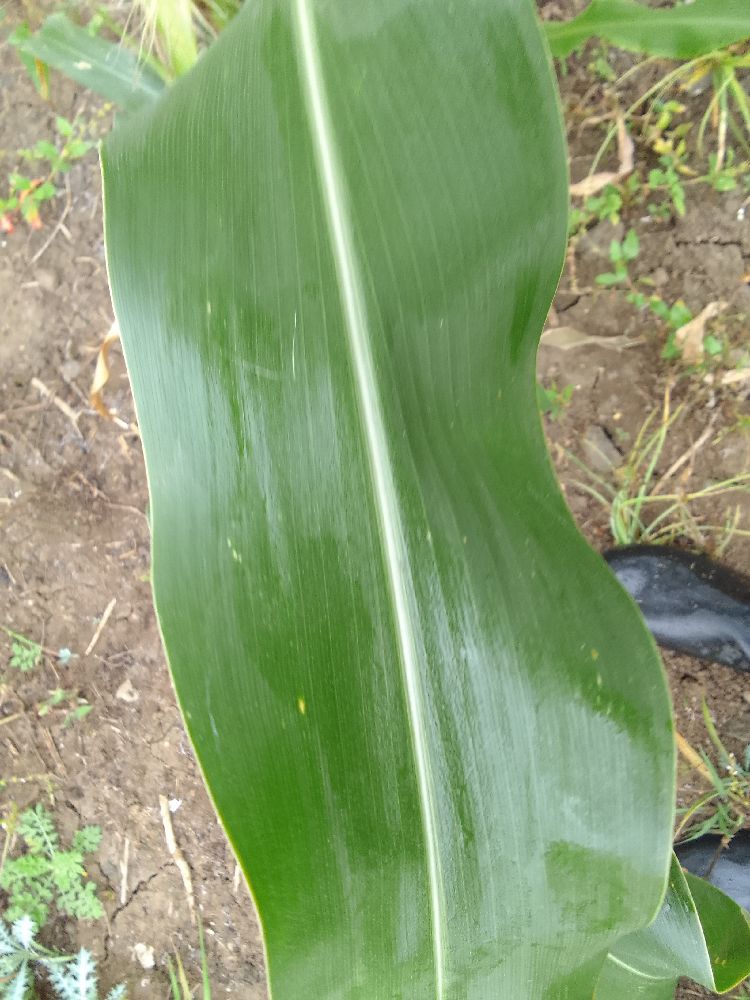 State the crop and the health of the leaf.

maize, healthy
